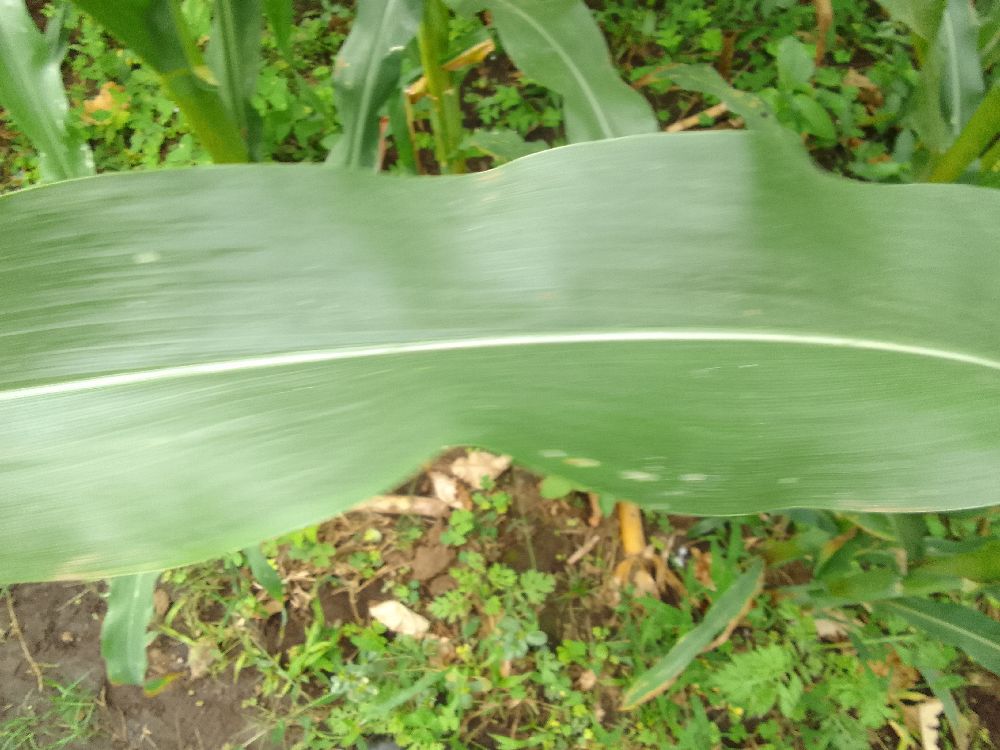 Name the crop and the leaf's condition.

maize, healthy
